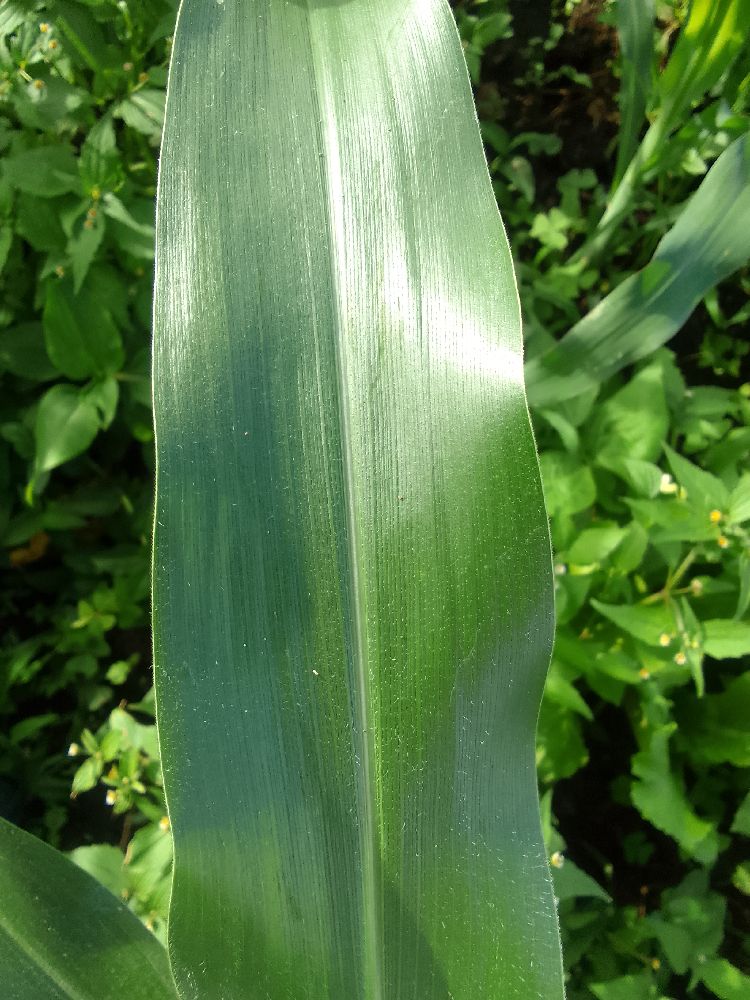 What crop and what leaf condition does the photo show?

maize, healthy
